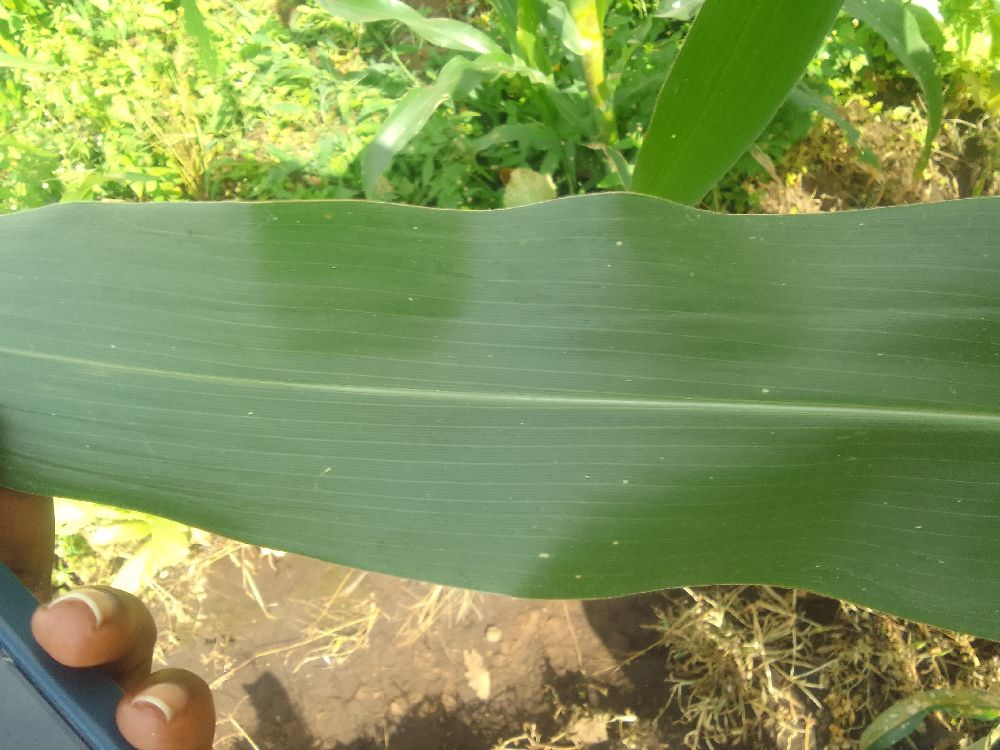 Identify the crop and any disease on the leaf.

maize, healthy
